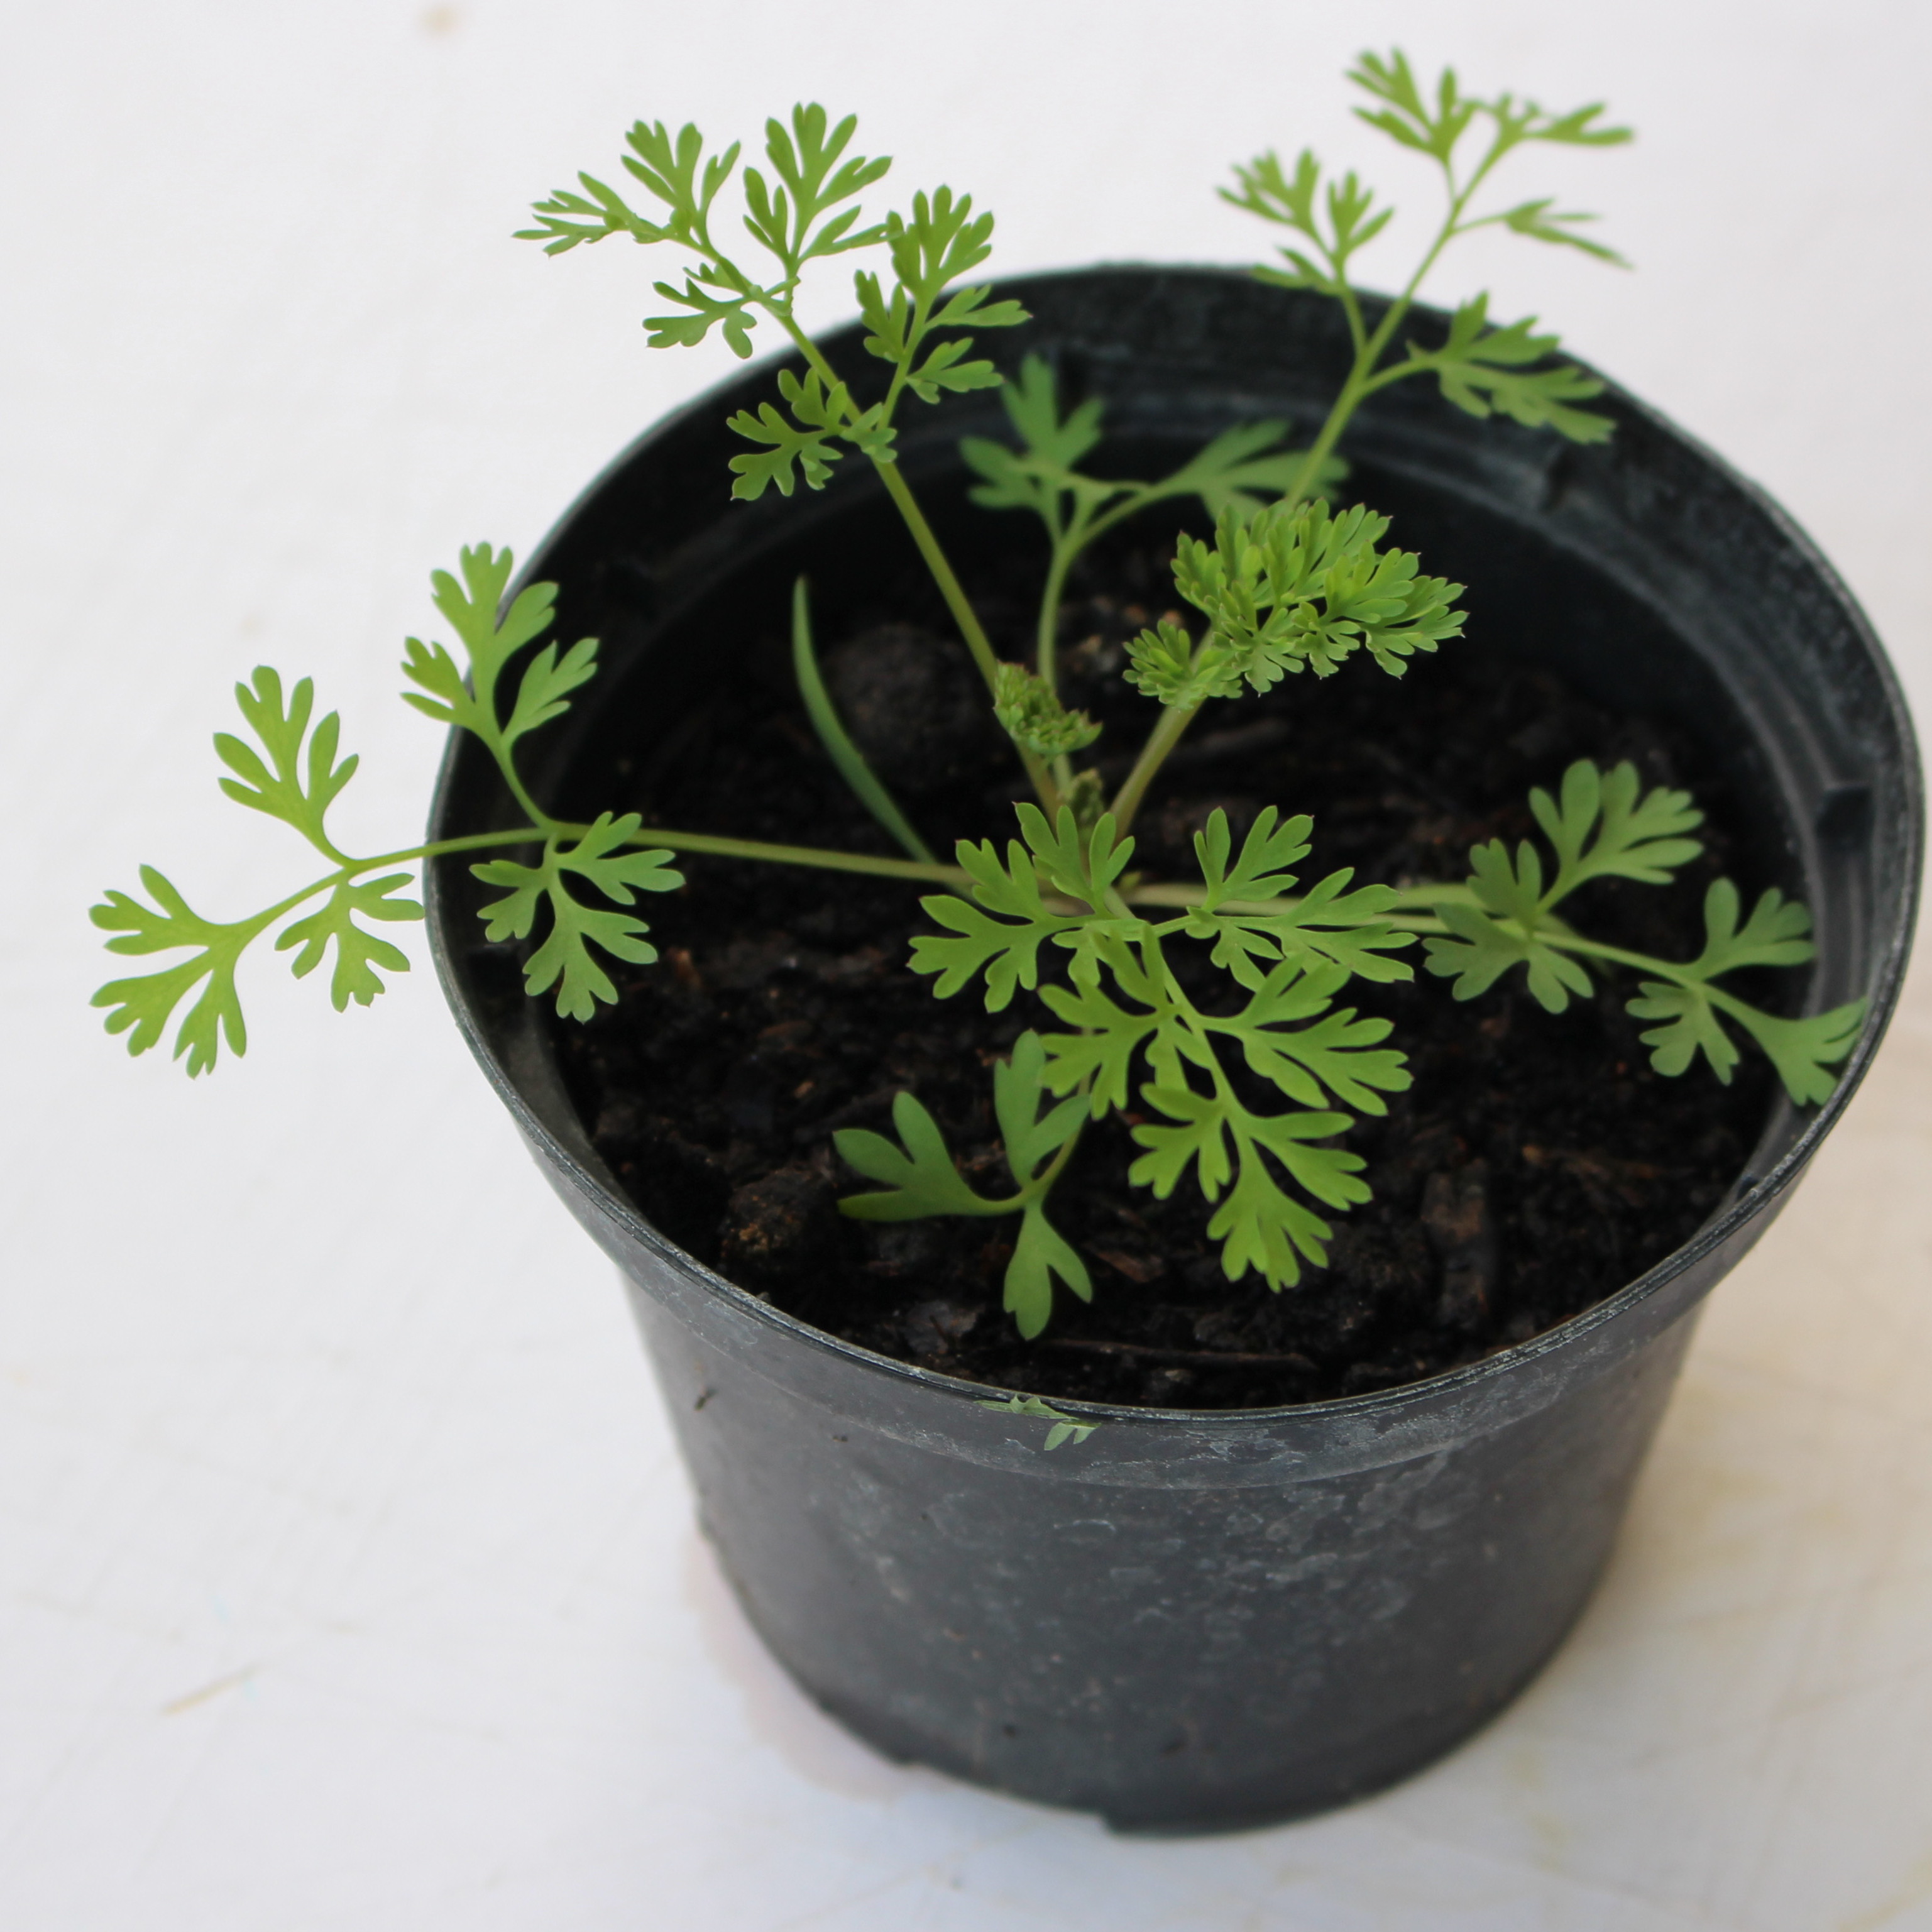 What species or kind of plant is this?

Fumaria officinalis
